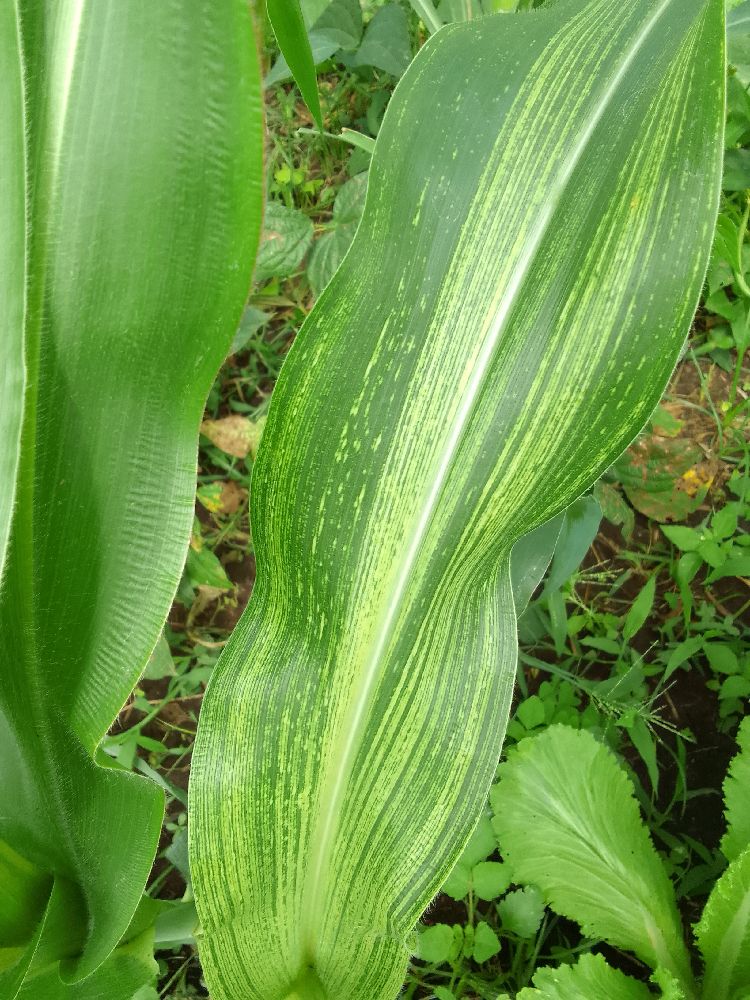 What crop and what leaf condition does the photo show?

maize, maize streak virus
